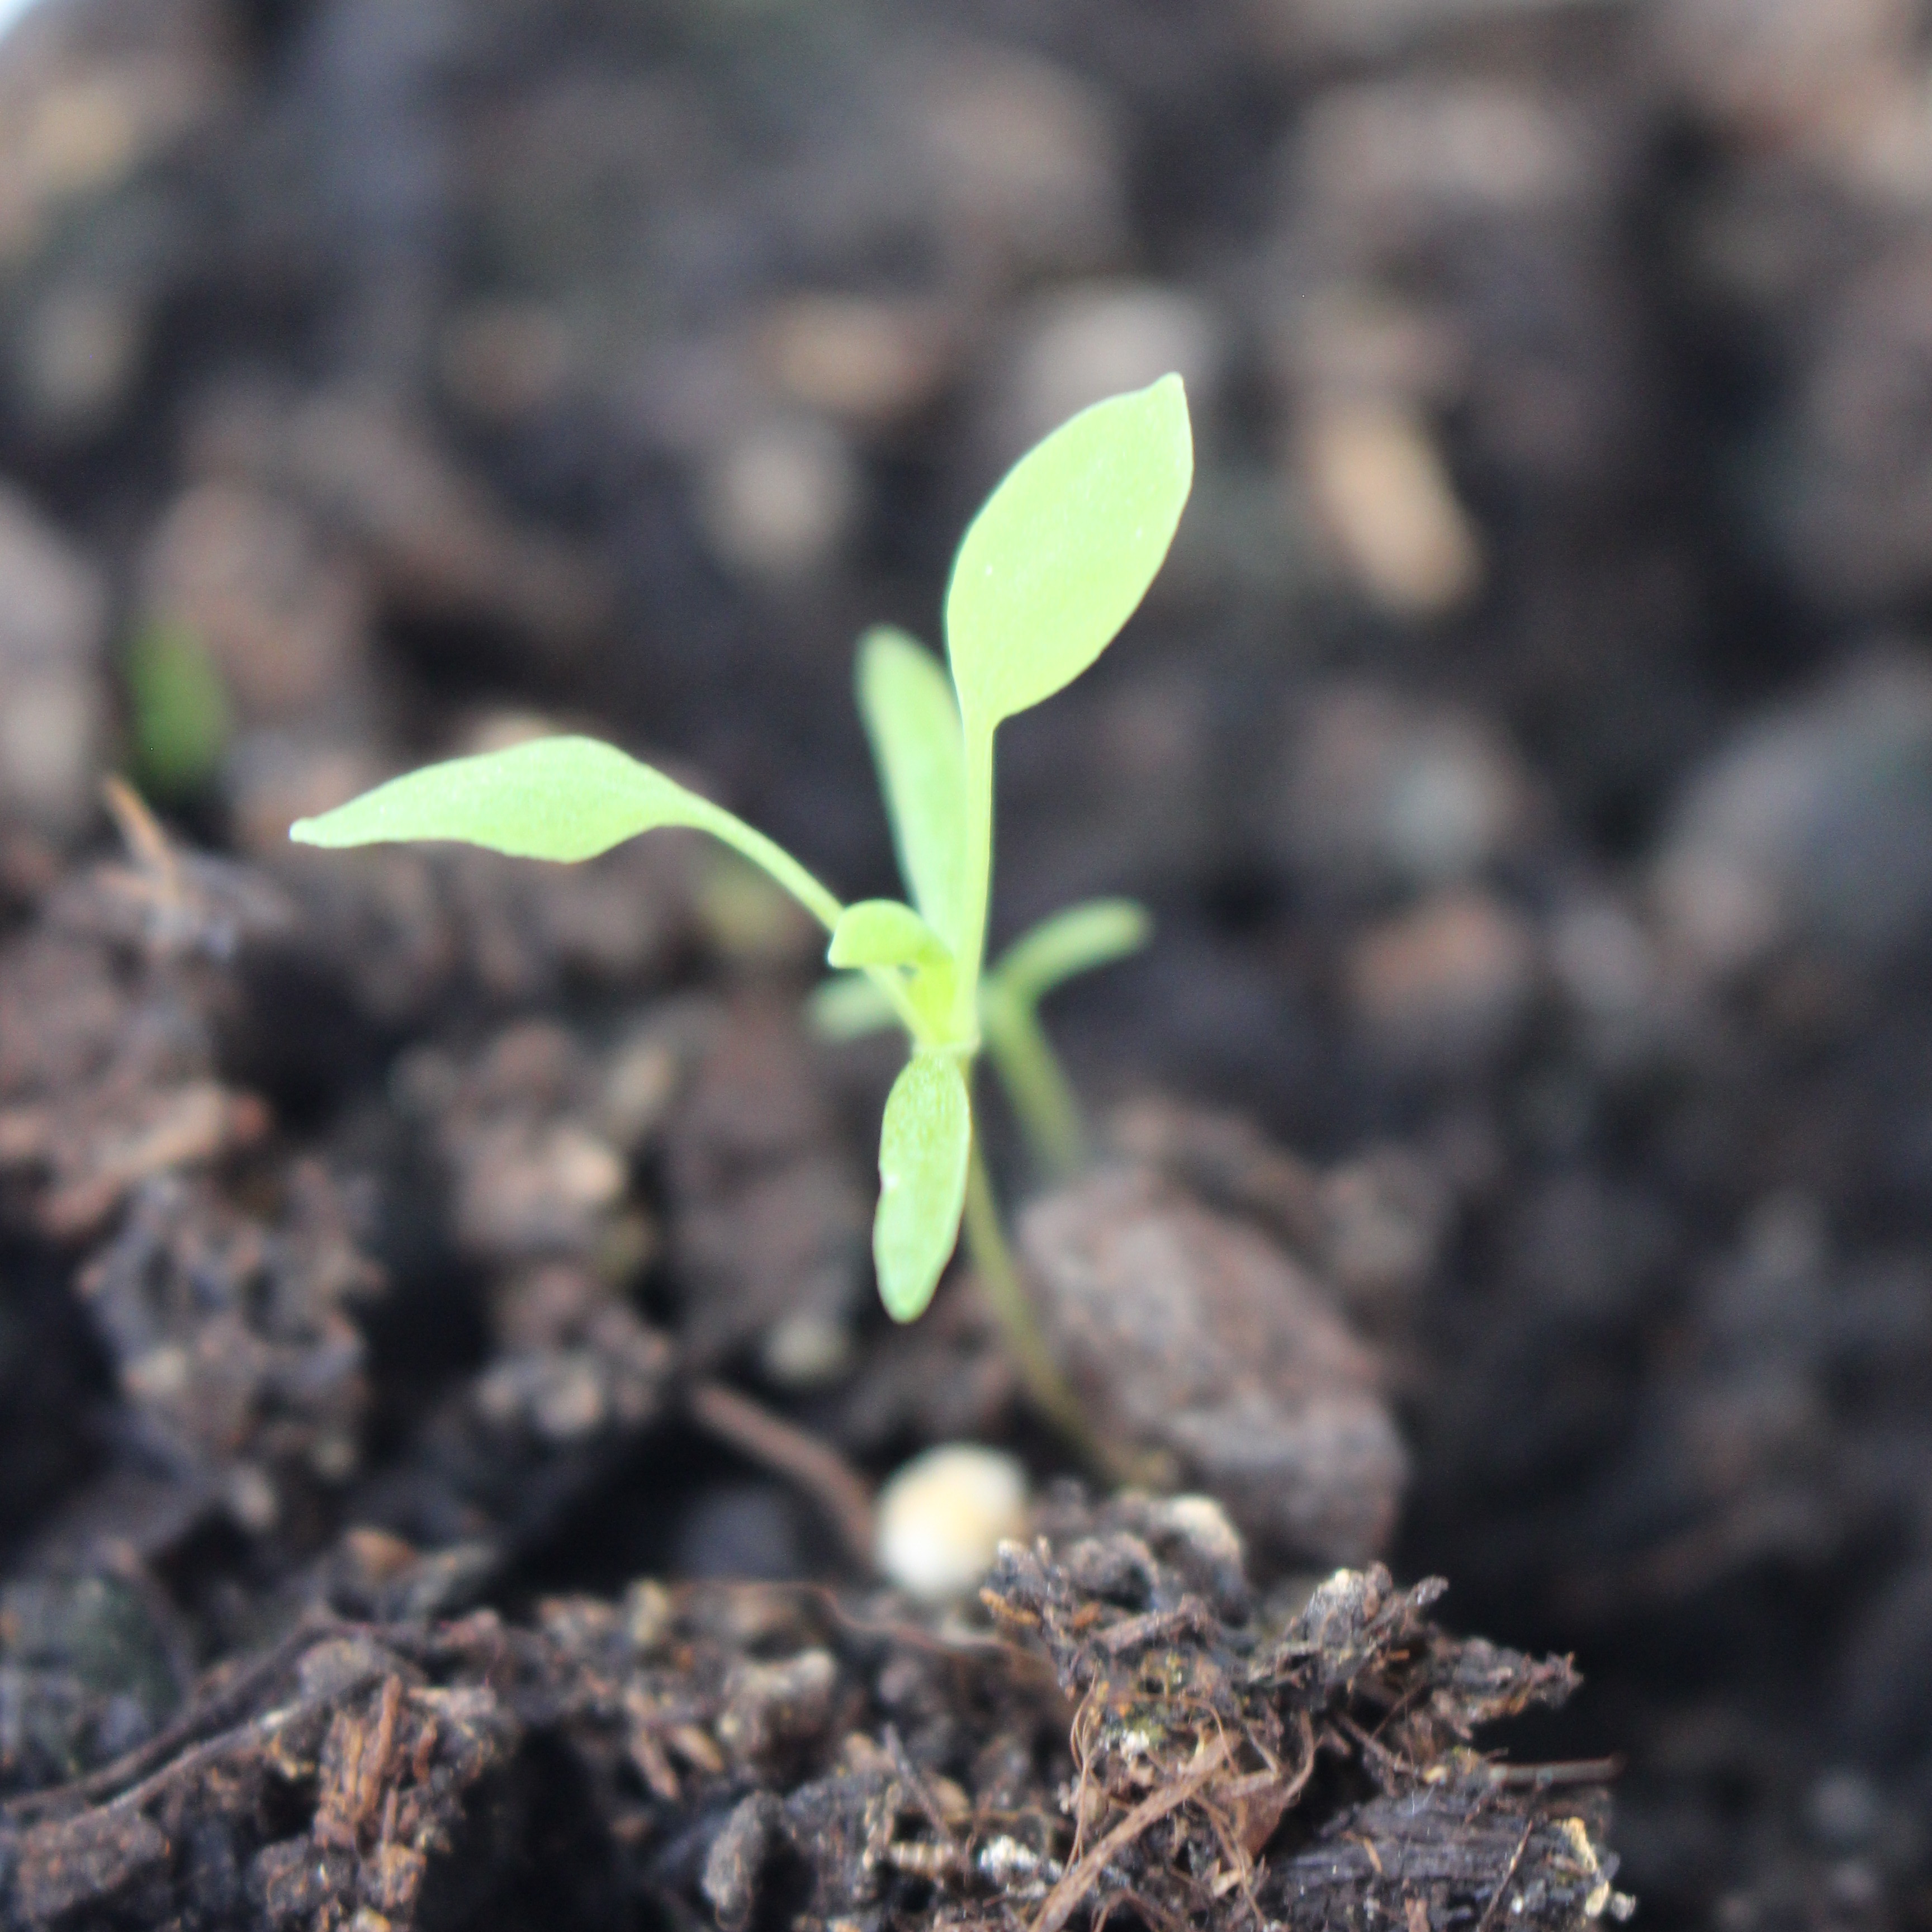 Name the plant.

Papaver rhoeas
